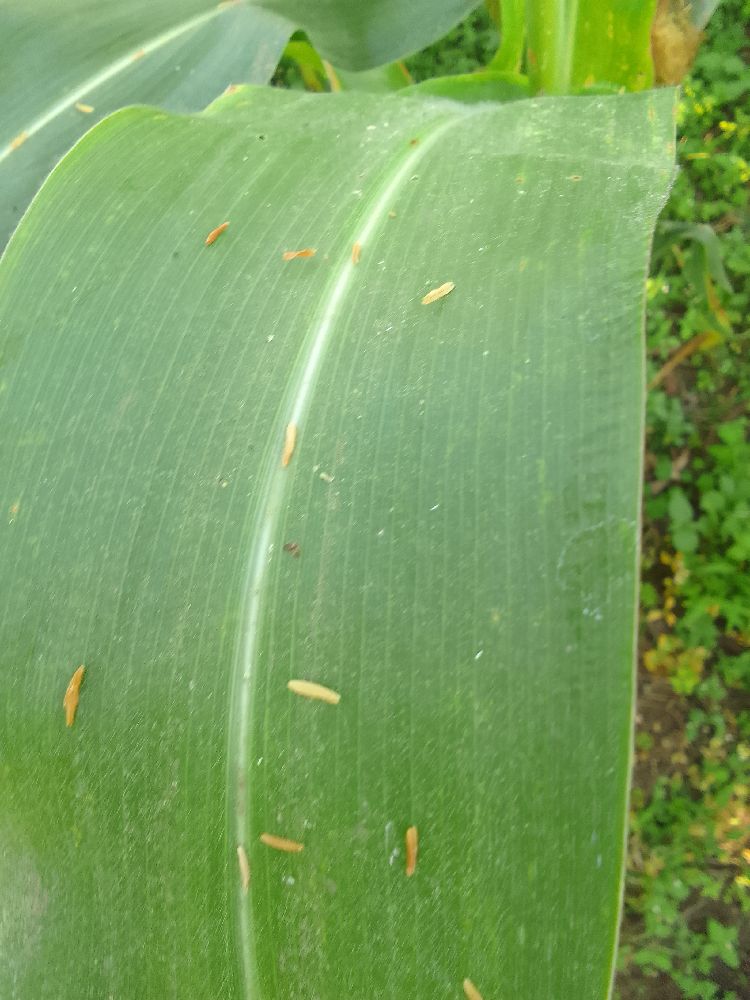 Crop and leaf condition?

maize, healthy
